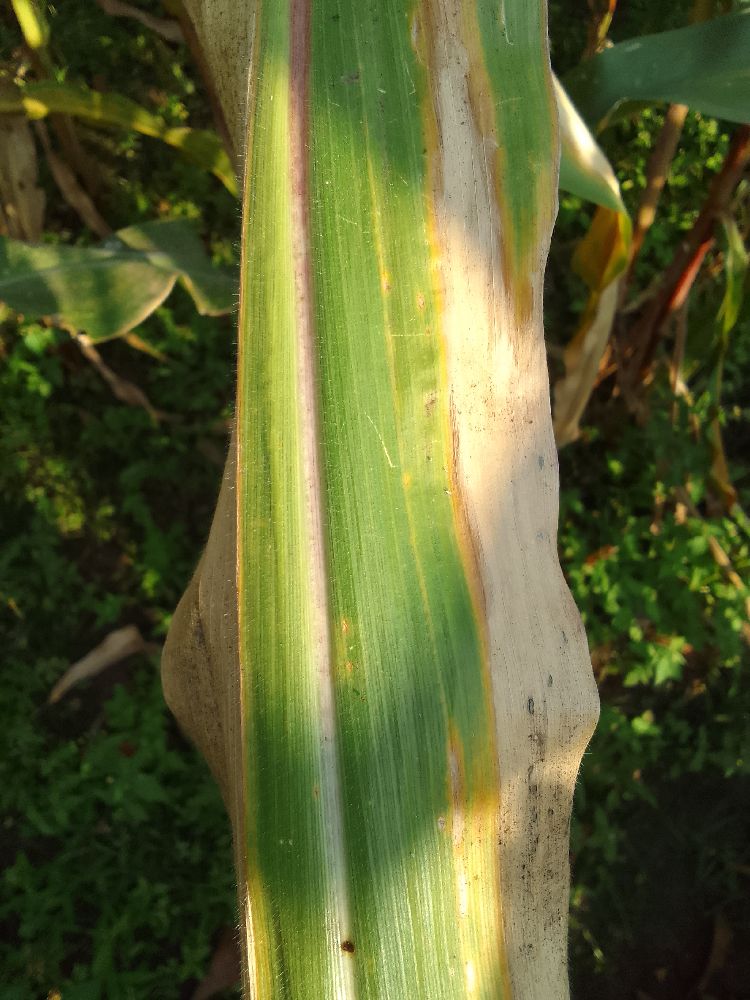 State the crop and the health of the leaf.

maize, maize lethal necrosis
